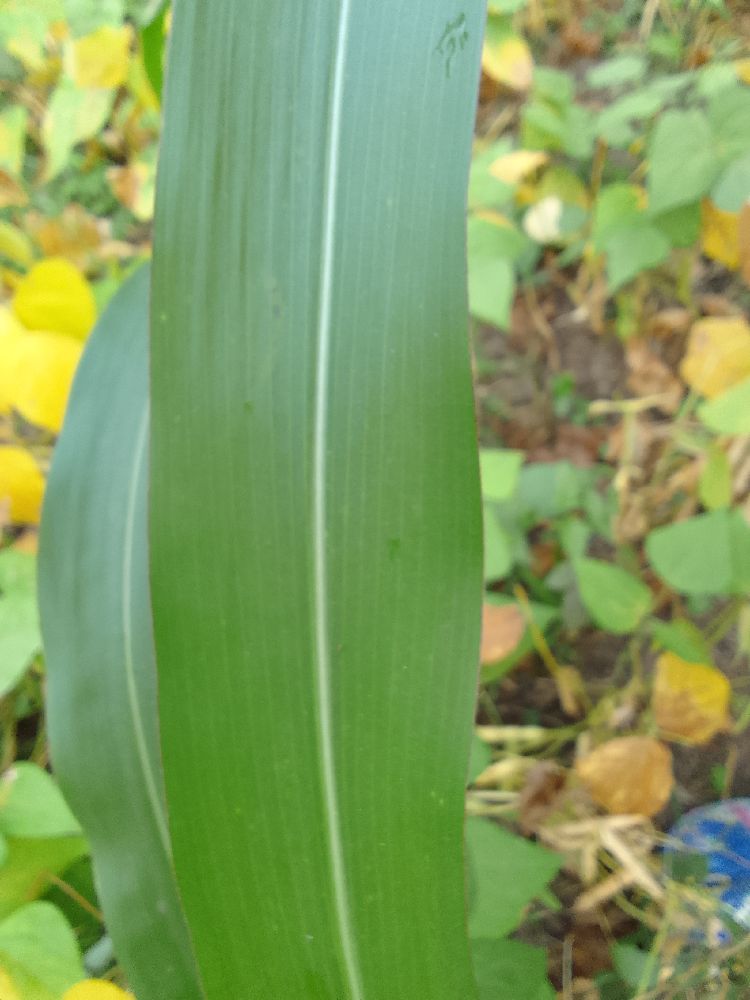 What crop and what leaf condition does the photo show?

maize, healthy
